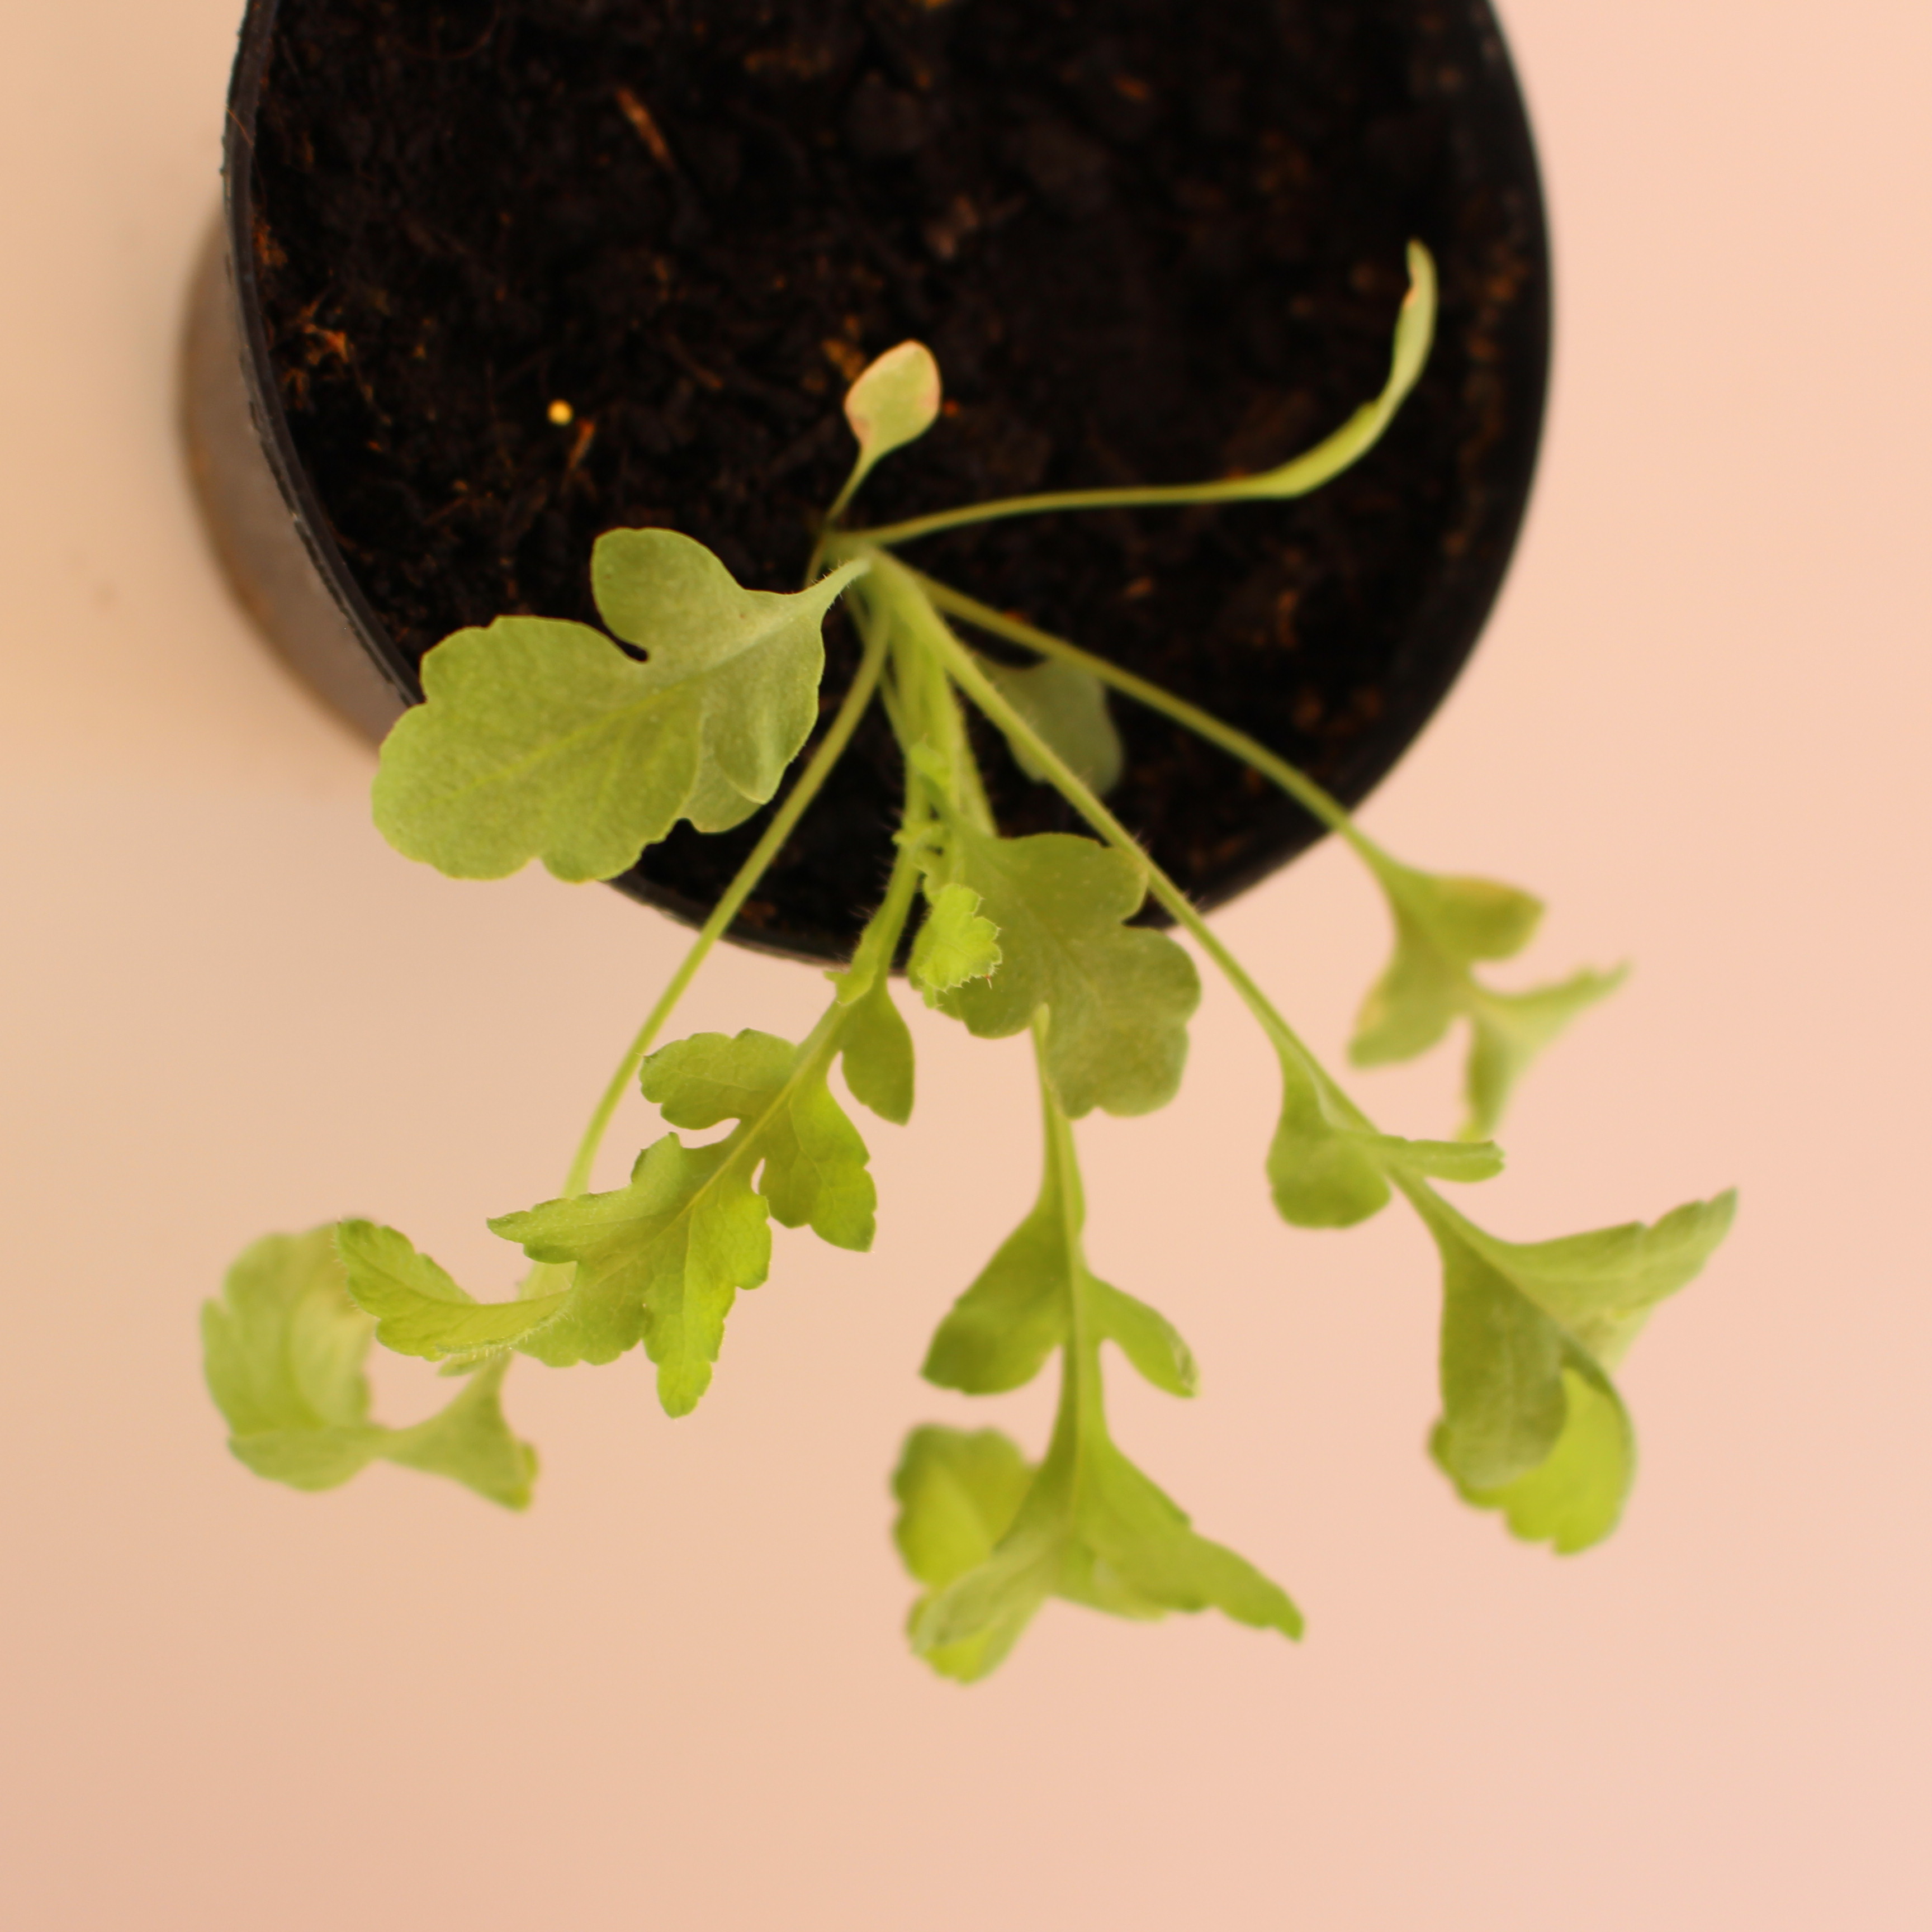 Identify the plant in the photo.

Papaver rhoeas
